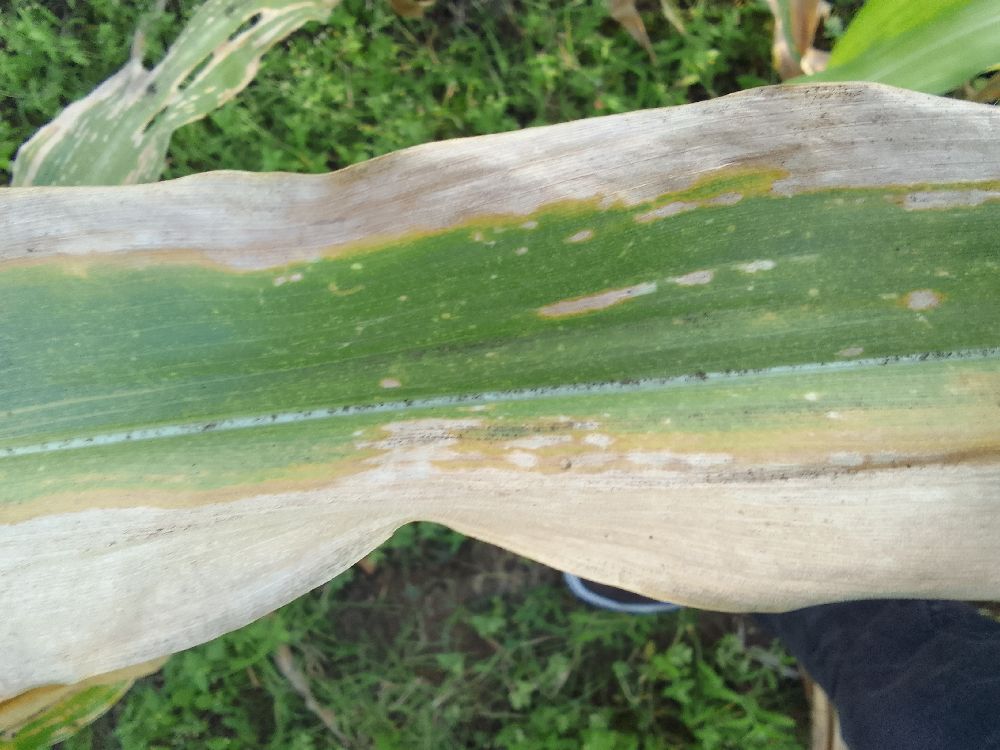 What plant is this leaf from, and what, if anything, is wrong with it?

maize, maize lethal necrosis
